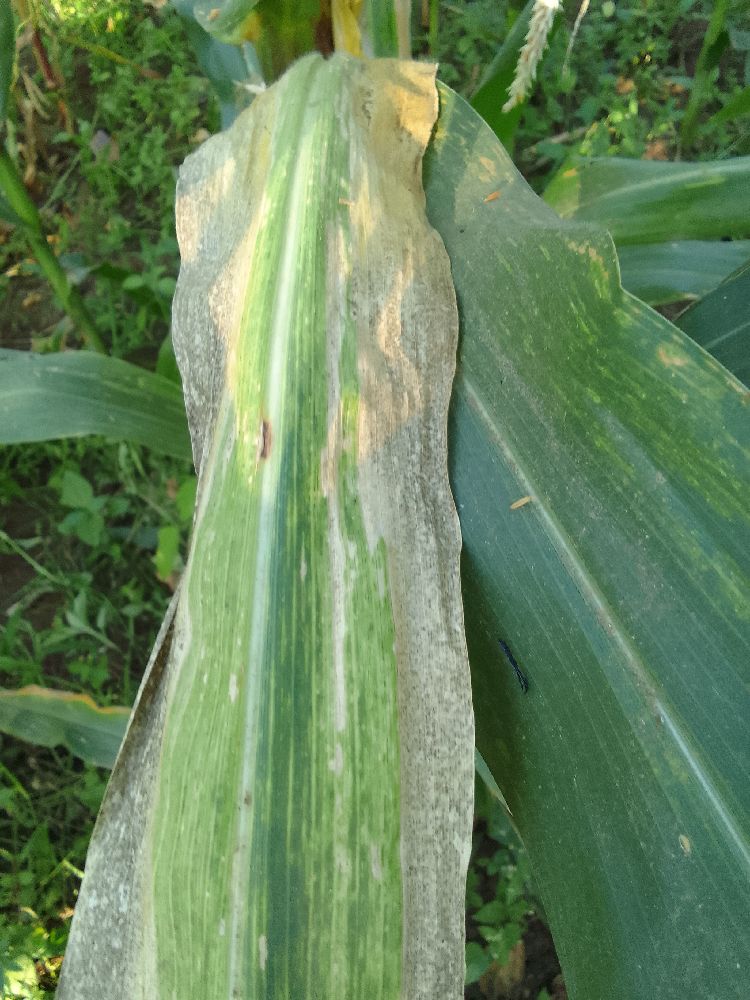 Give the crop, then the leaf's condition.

maize, maize lethal necrosis
